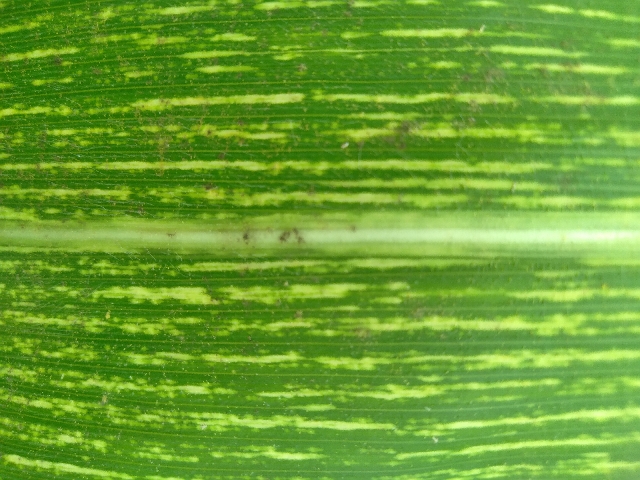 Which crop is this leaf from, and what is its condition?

maize, maize streak virus
